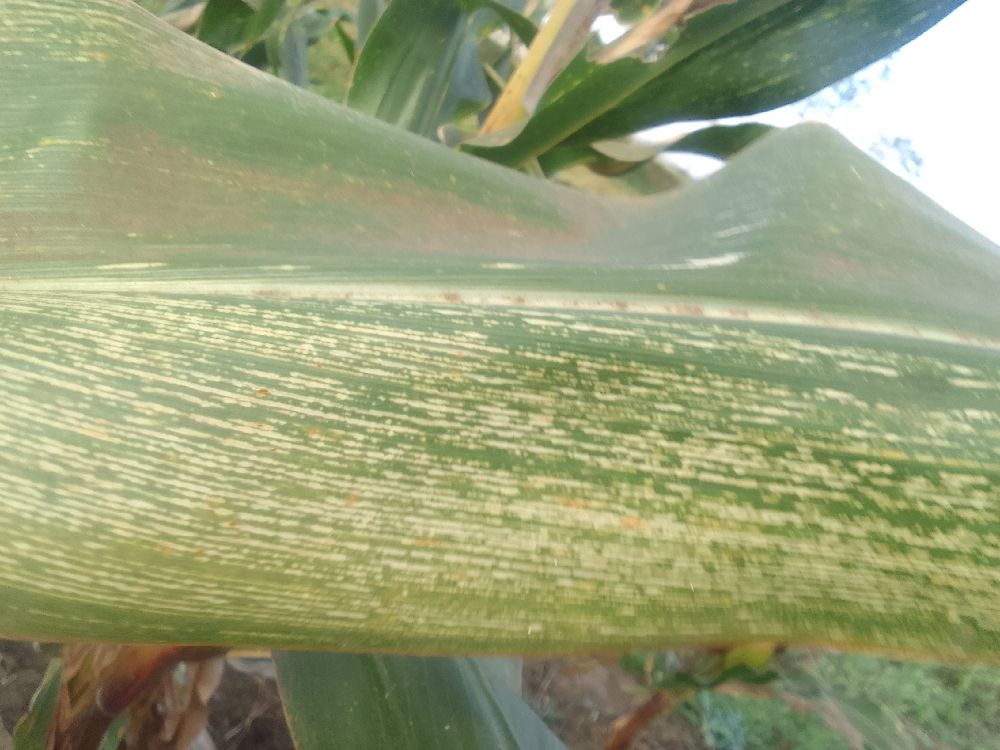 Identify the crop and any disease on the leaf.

maize, maize streak virus
